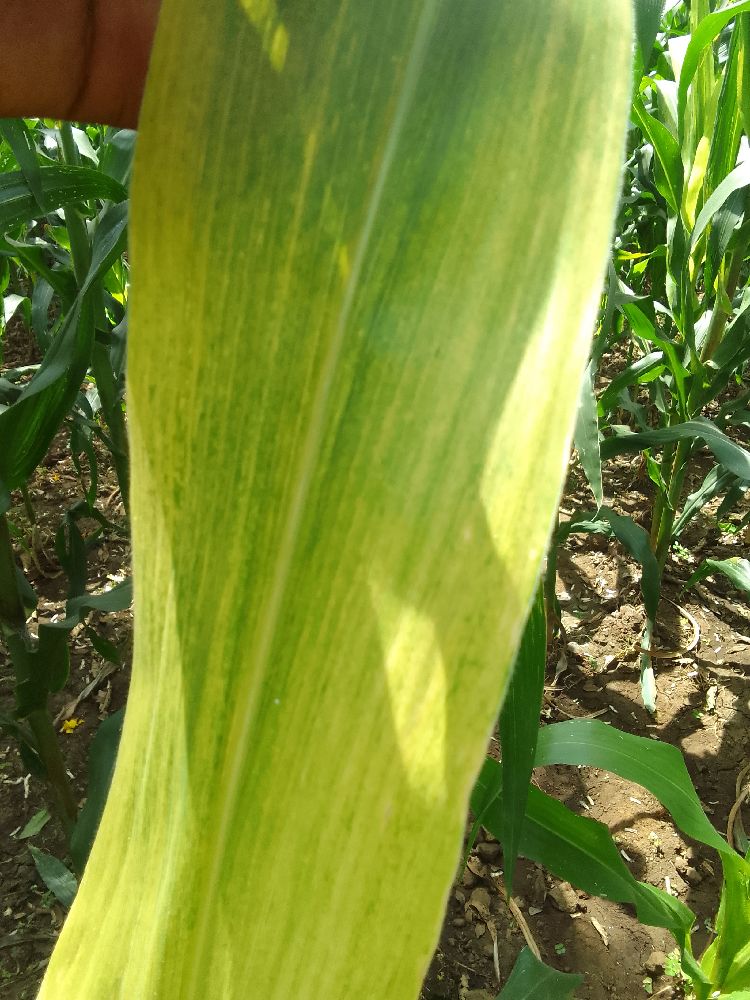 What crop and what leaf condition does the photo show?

maize, maize lethal necrosis
